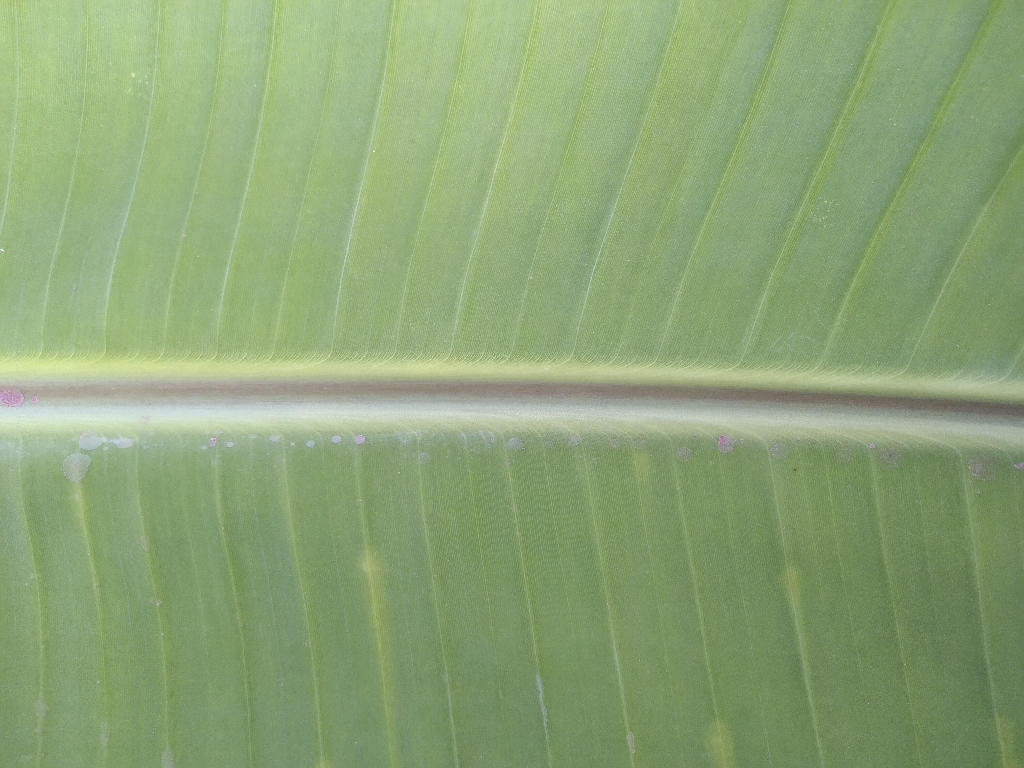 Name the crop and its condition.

banana, healthy
